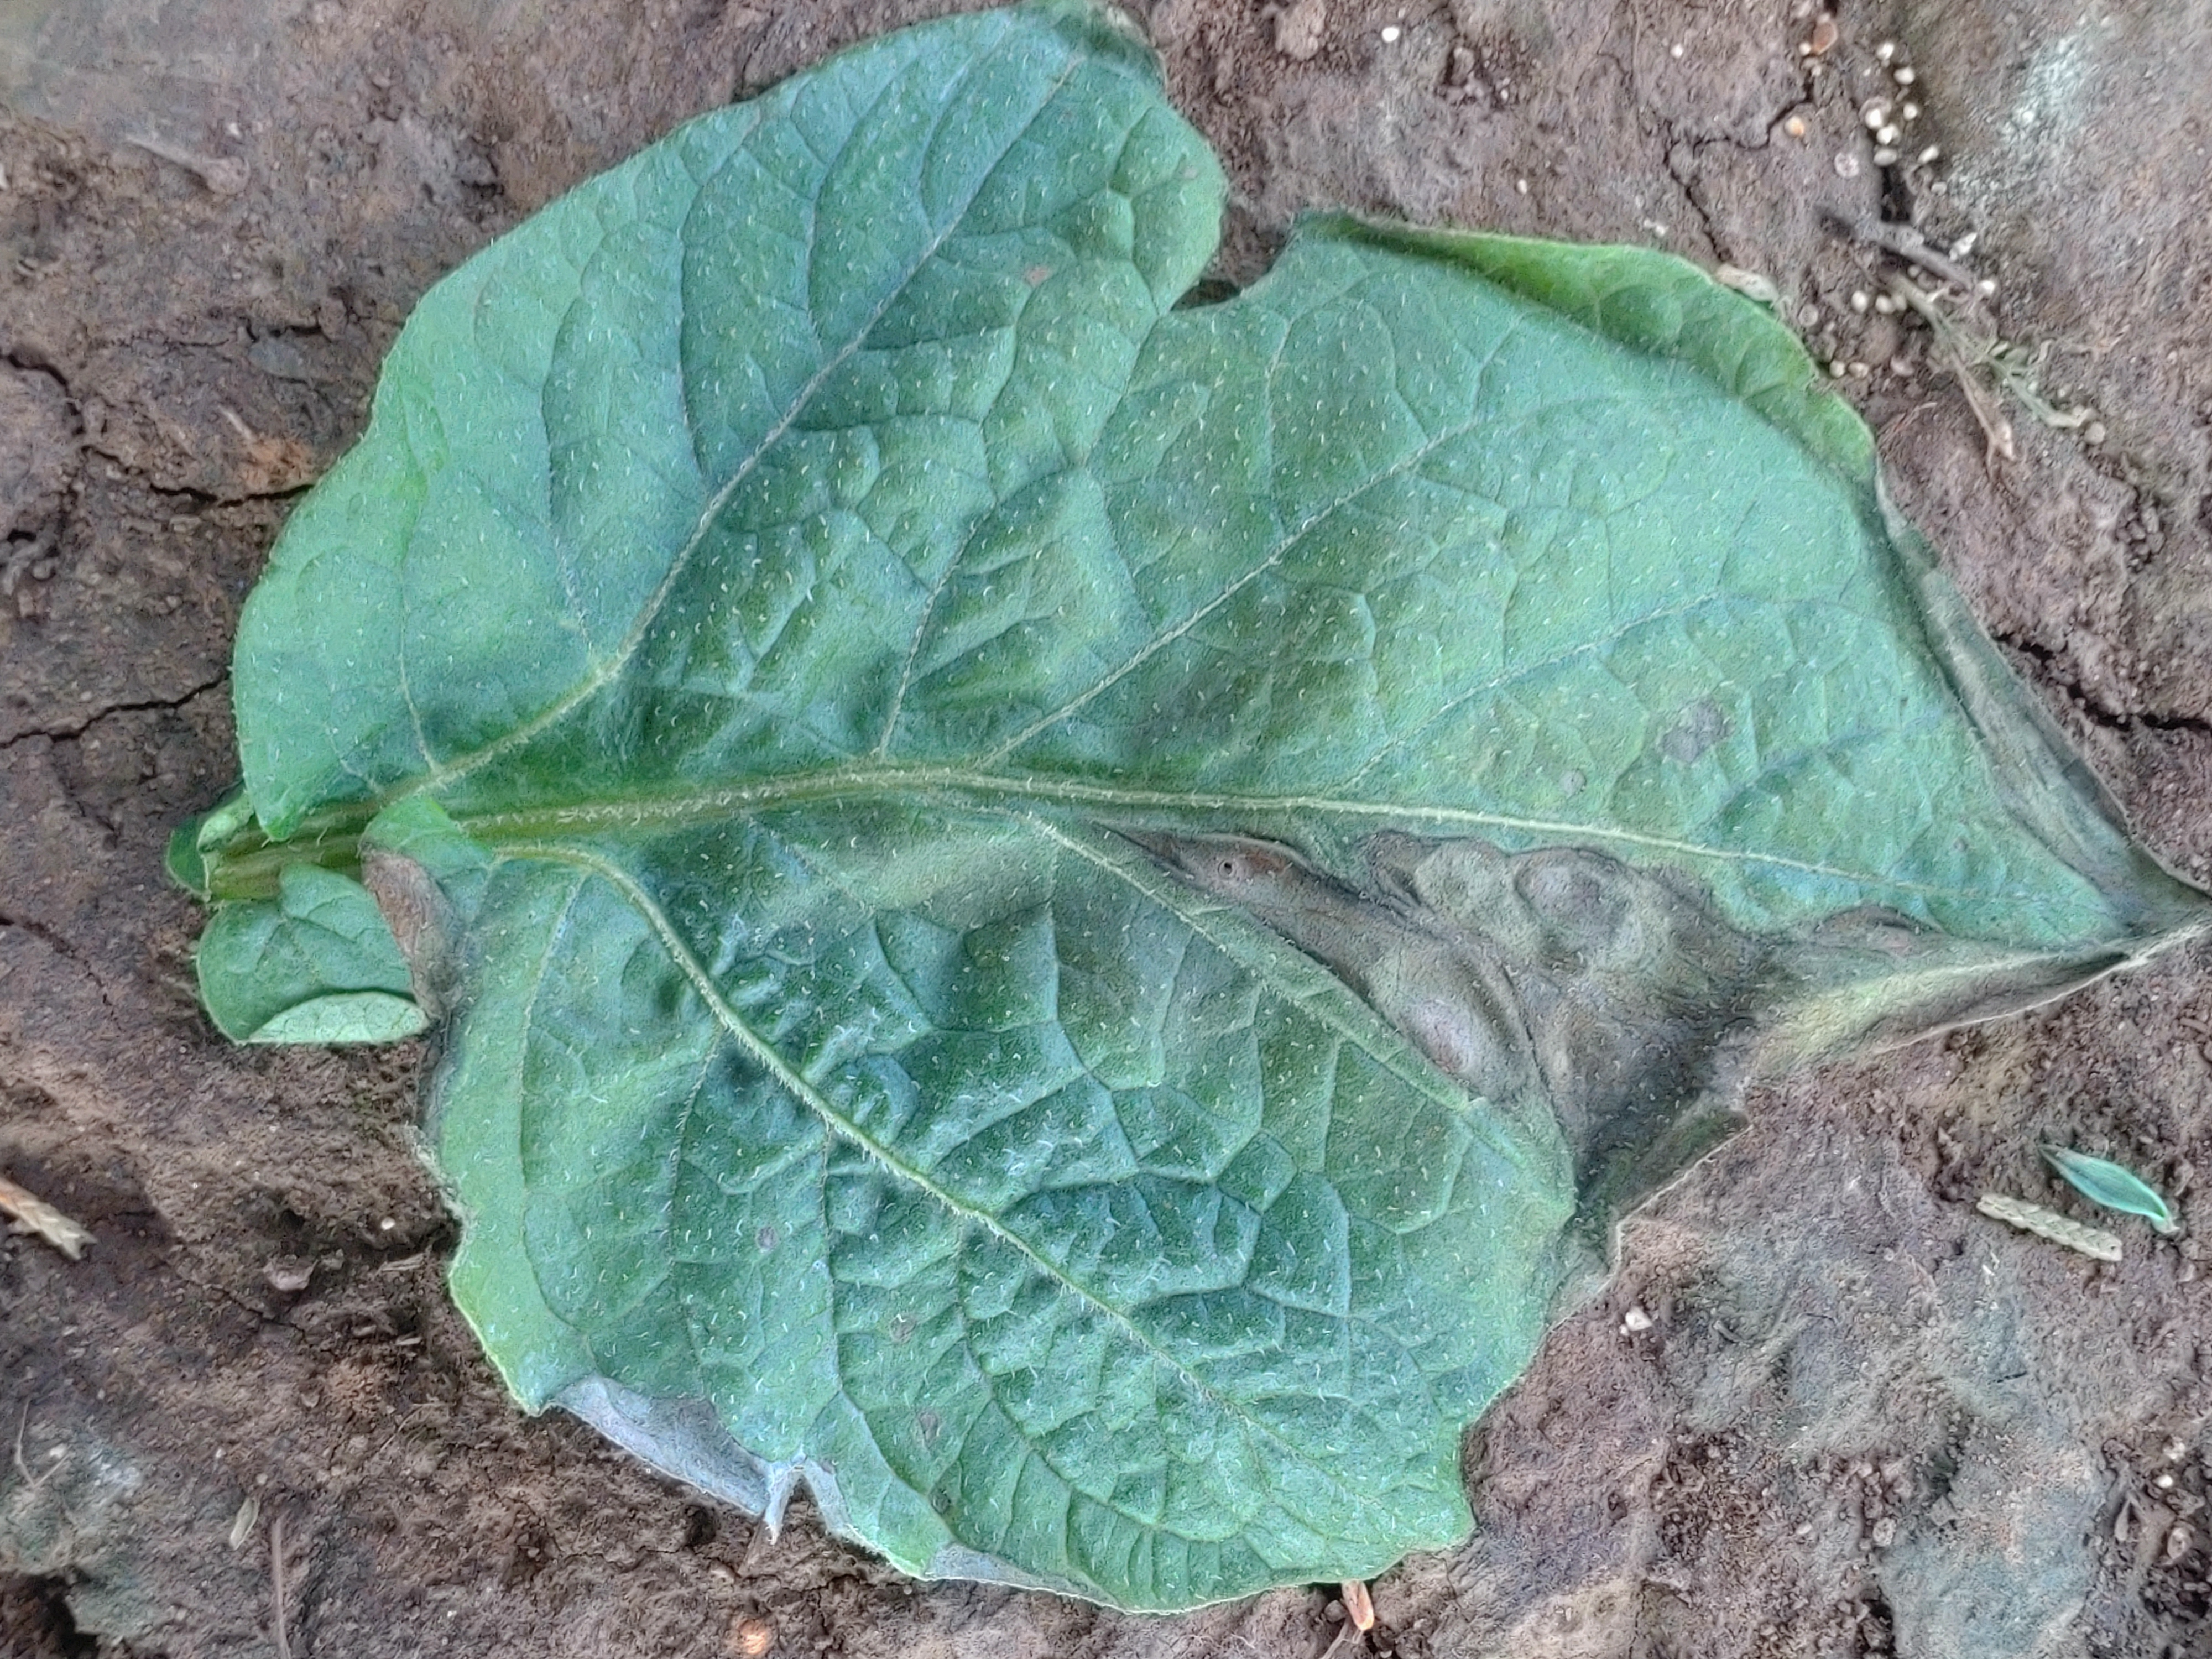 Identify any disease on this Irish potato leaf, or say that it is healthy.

early blight
